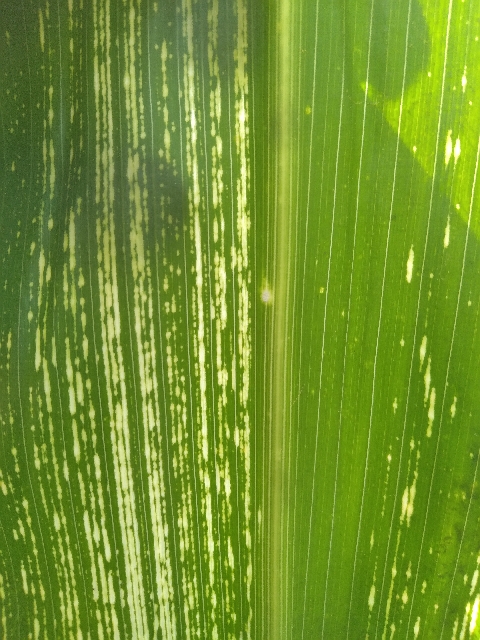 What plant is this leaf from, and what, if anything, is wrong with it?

maize, maize streak virus
